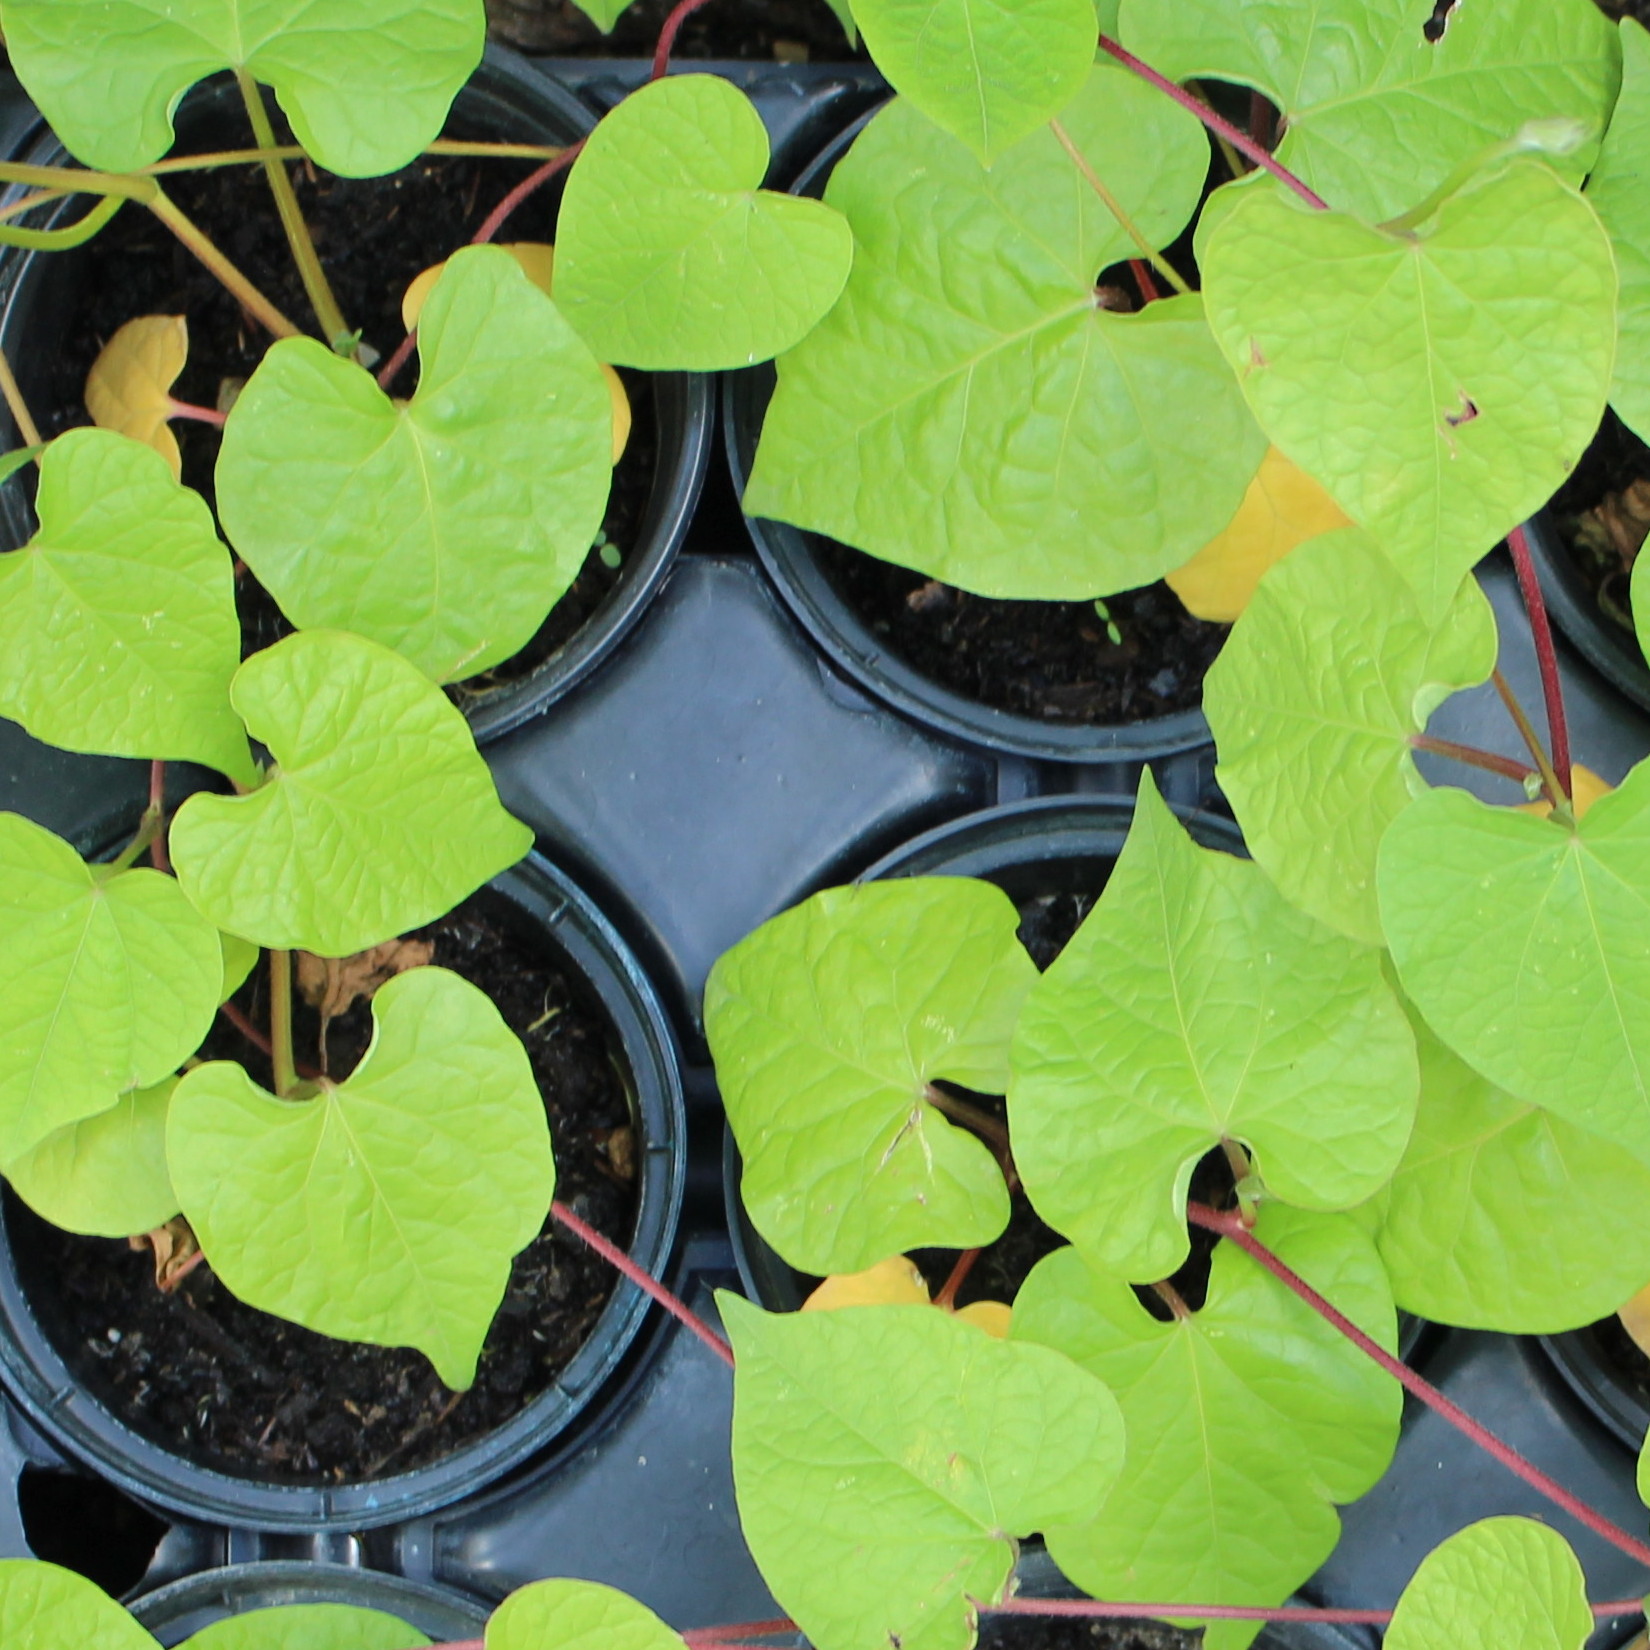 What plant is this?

Convolvulus arvensis
